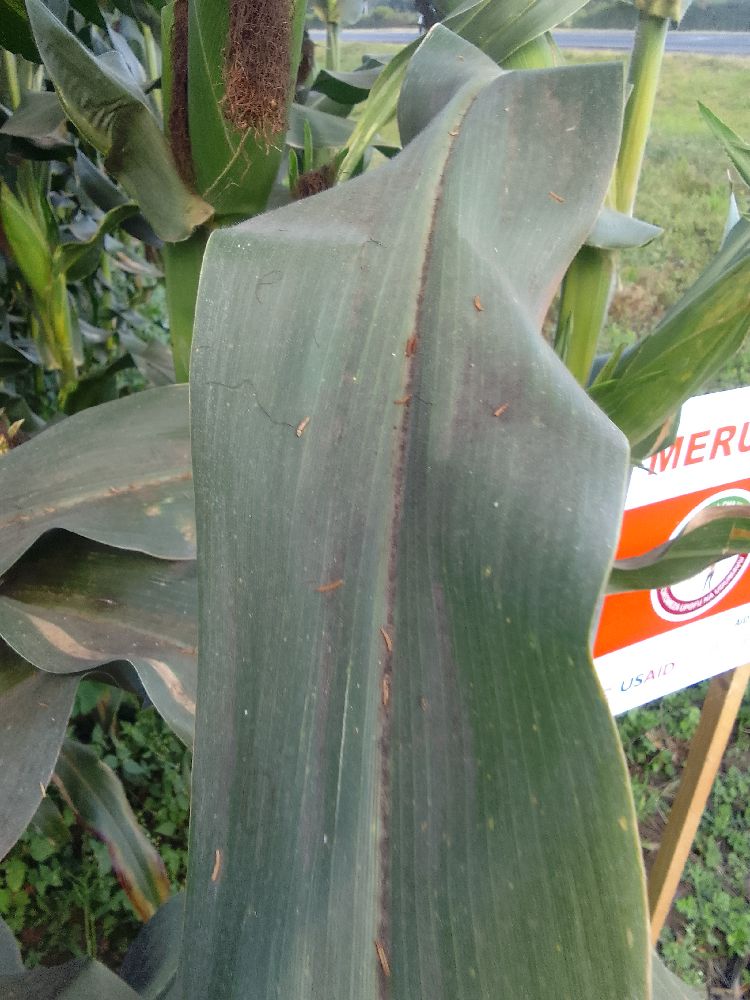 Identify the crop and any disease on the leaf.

maize, healthy
